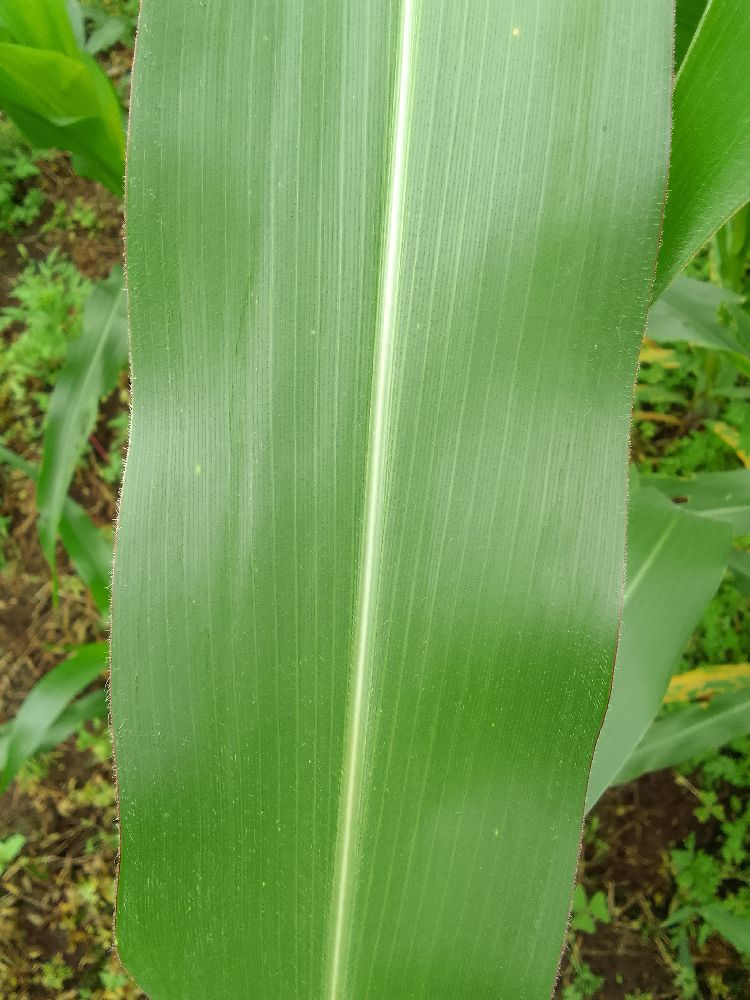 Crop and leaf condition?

maize, healthy
